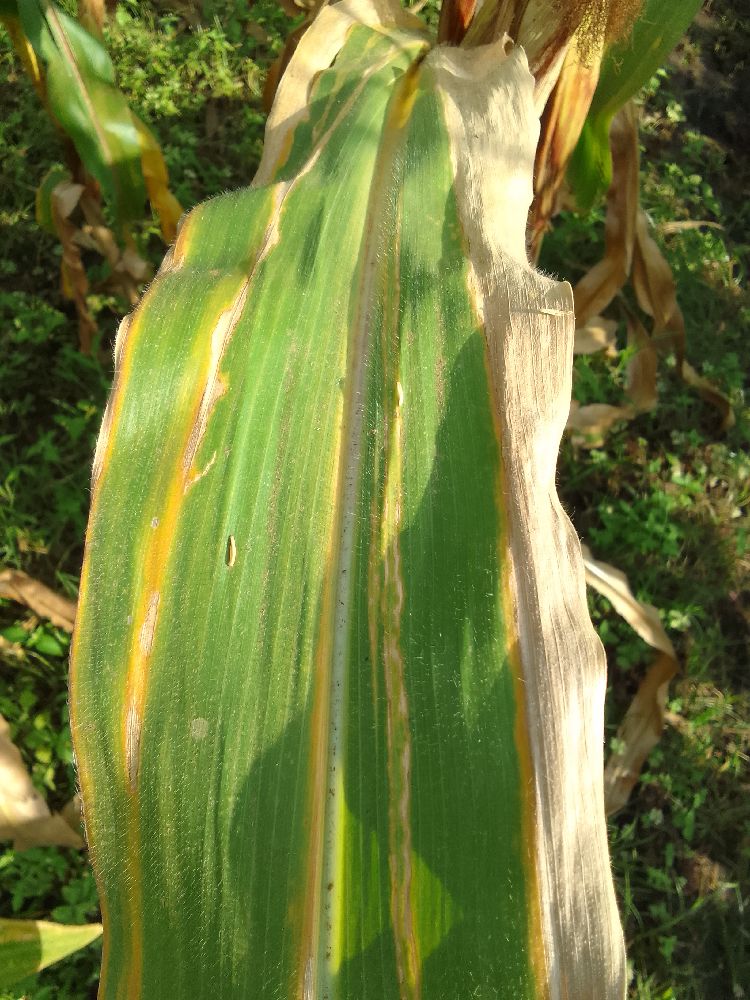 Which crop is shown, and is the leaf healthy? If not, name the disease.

maize, maize lethal necrosis
